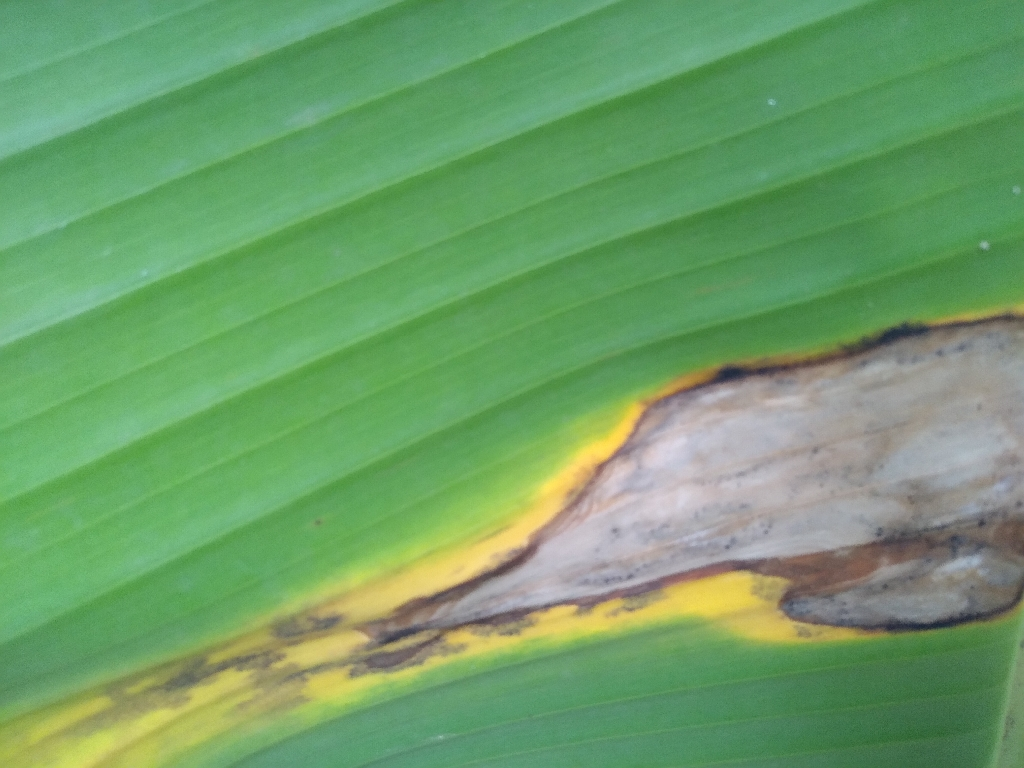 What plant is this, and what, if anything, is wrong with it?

banana, black sigatoka
